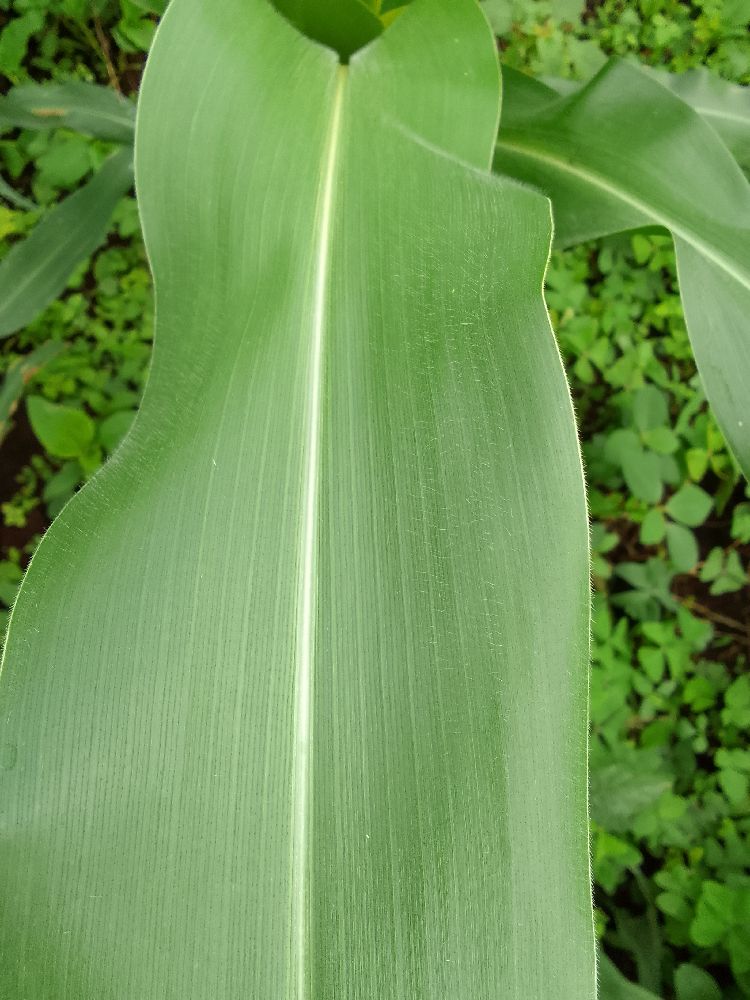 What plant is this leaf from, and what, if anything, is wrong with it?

maize, healthy
